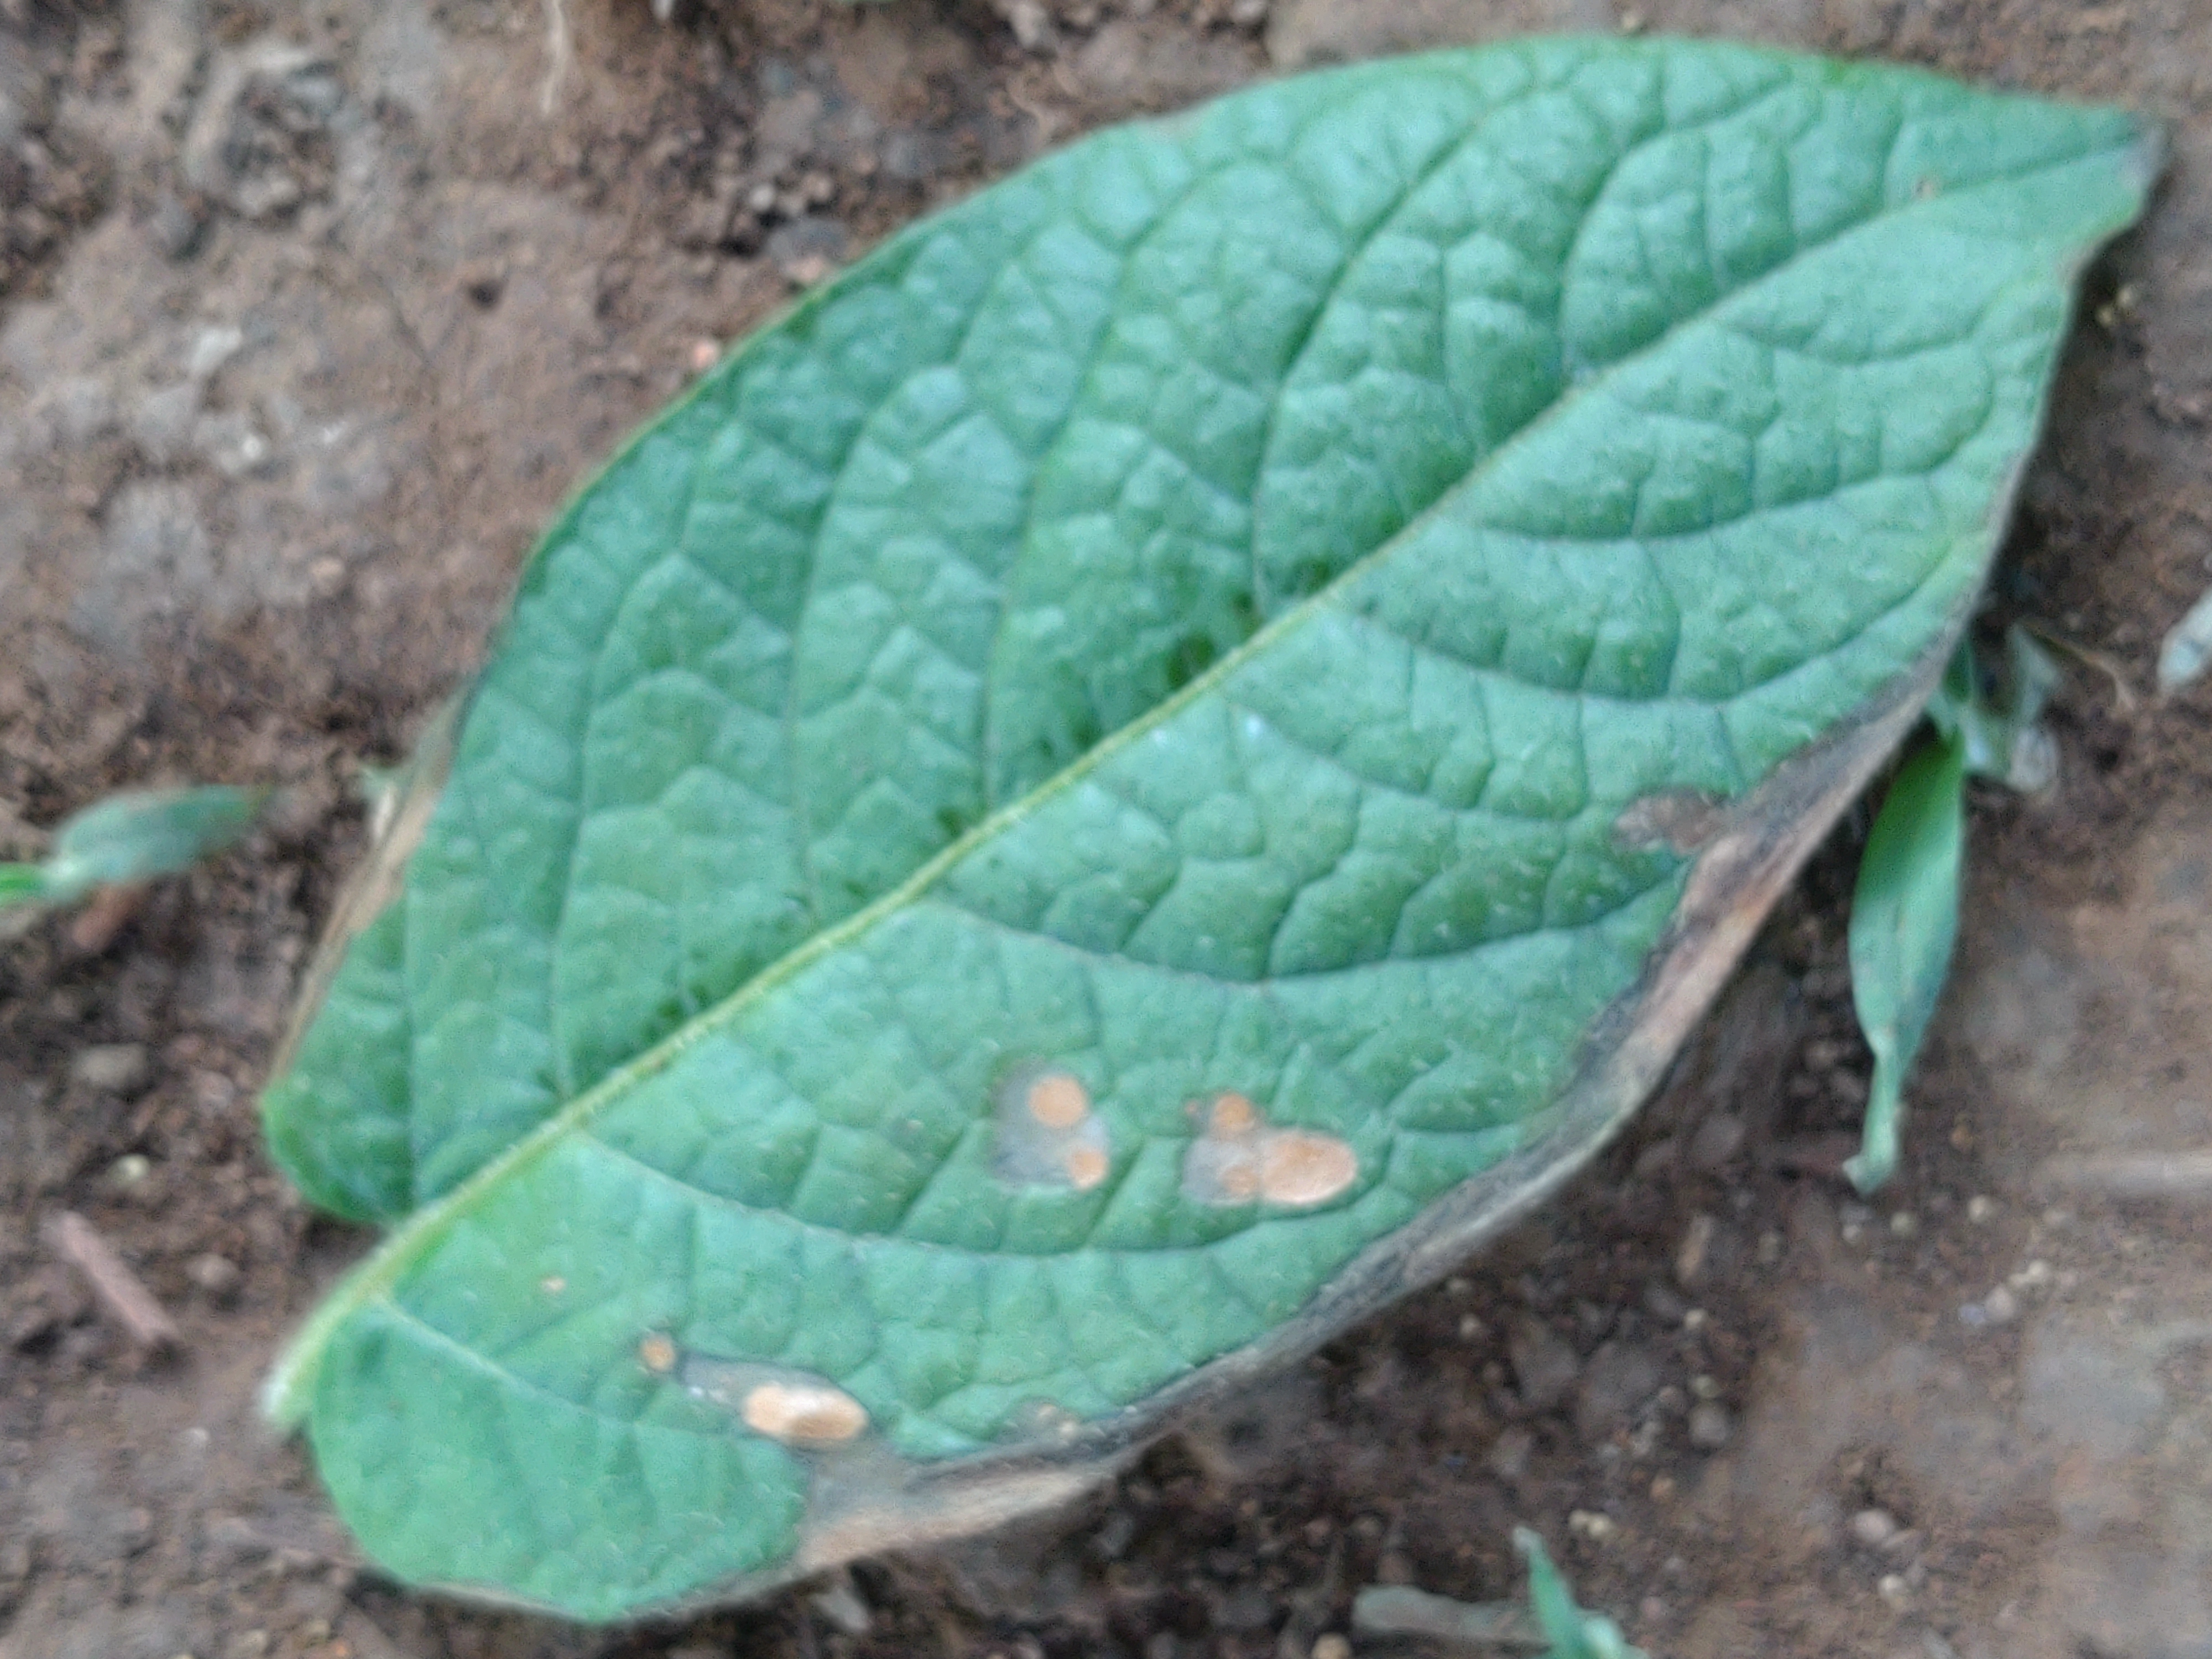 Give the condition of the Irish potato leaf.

early blight
